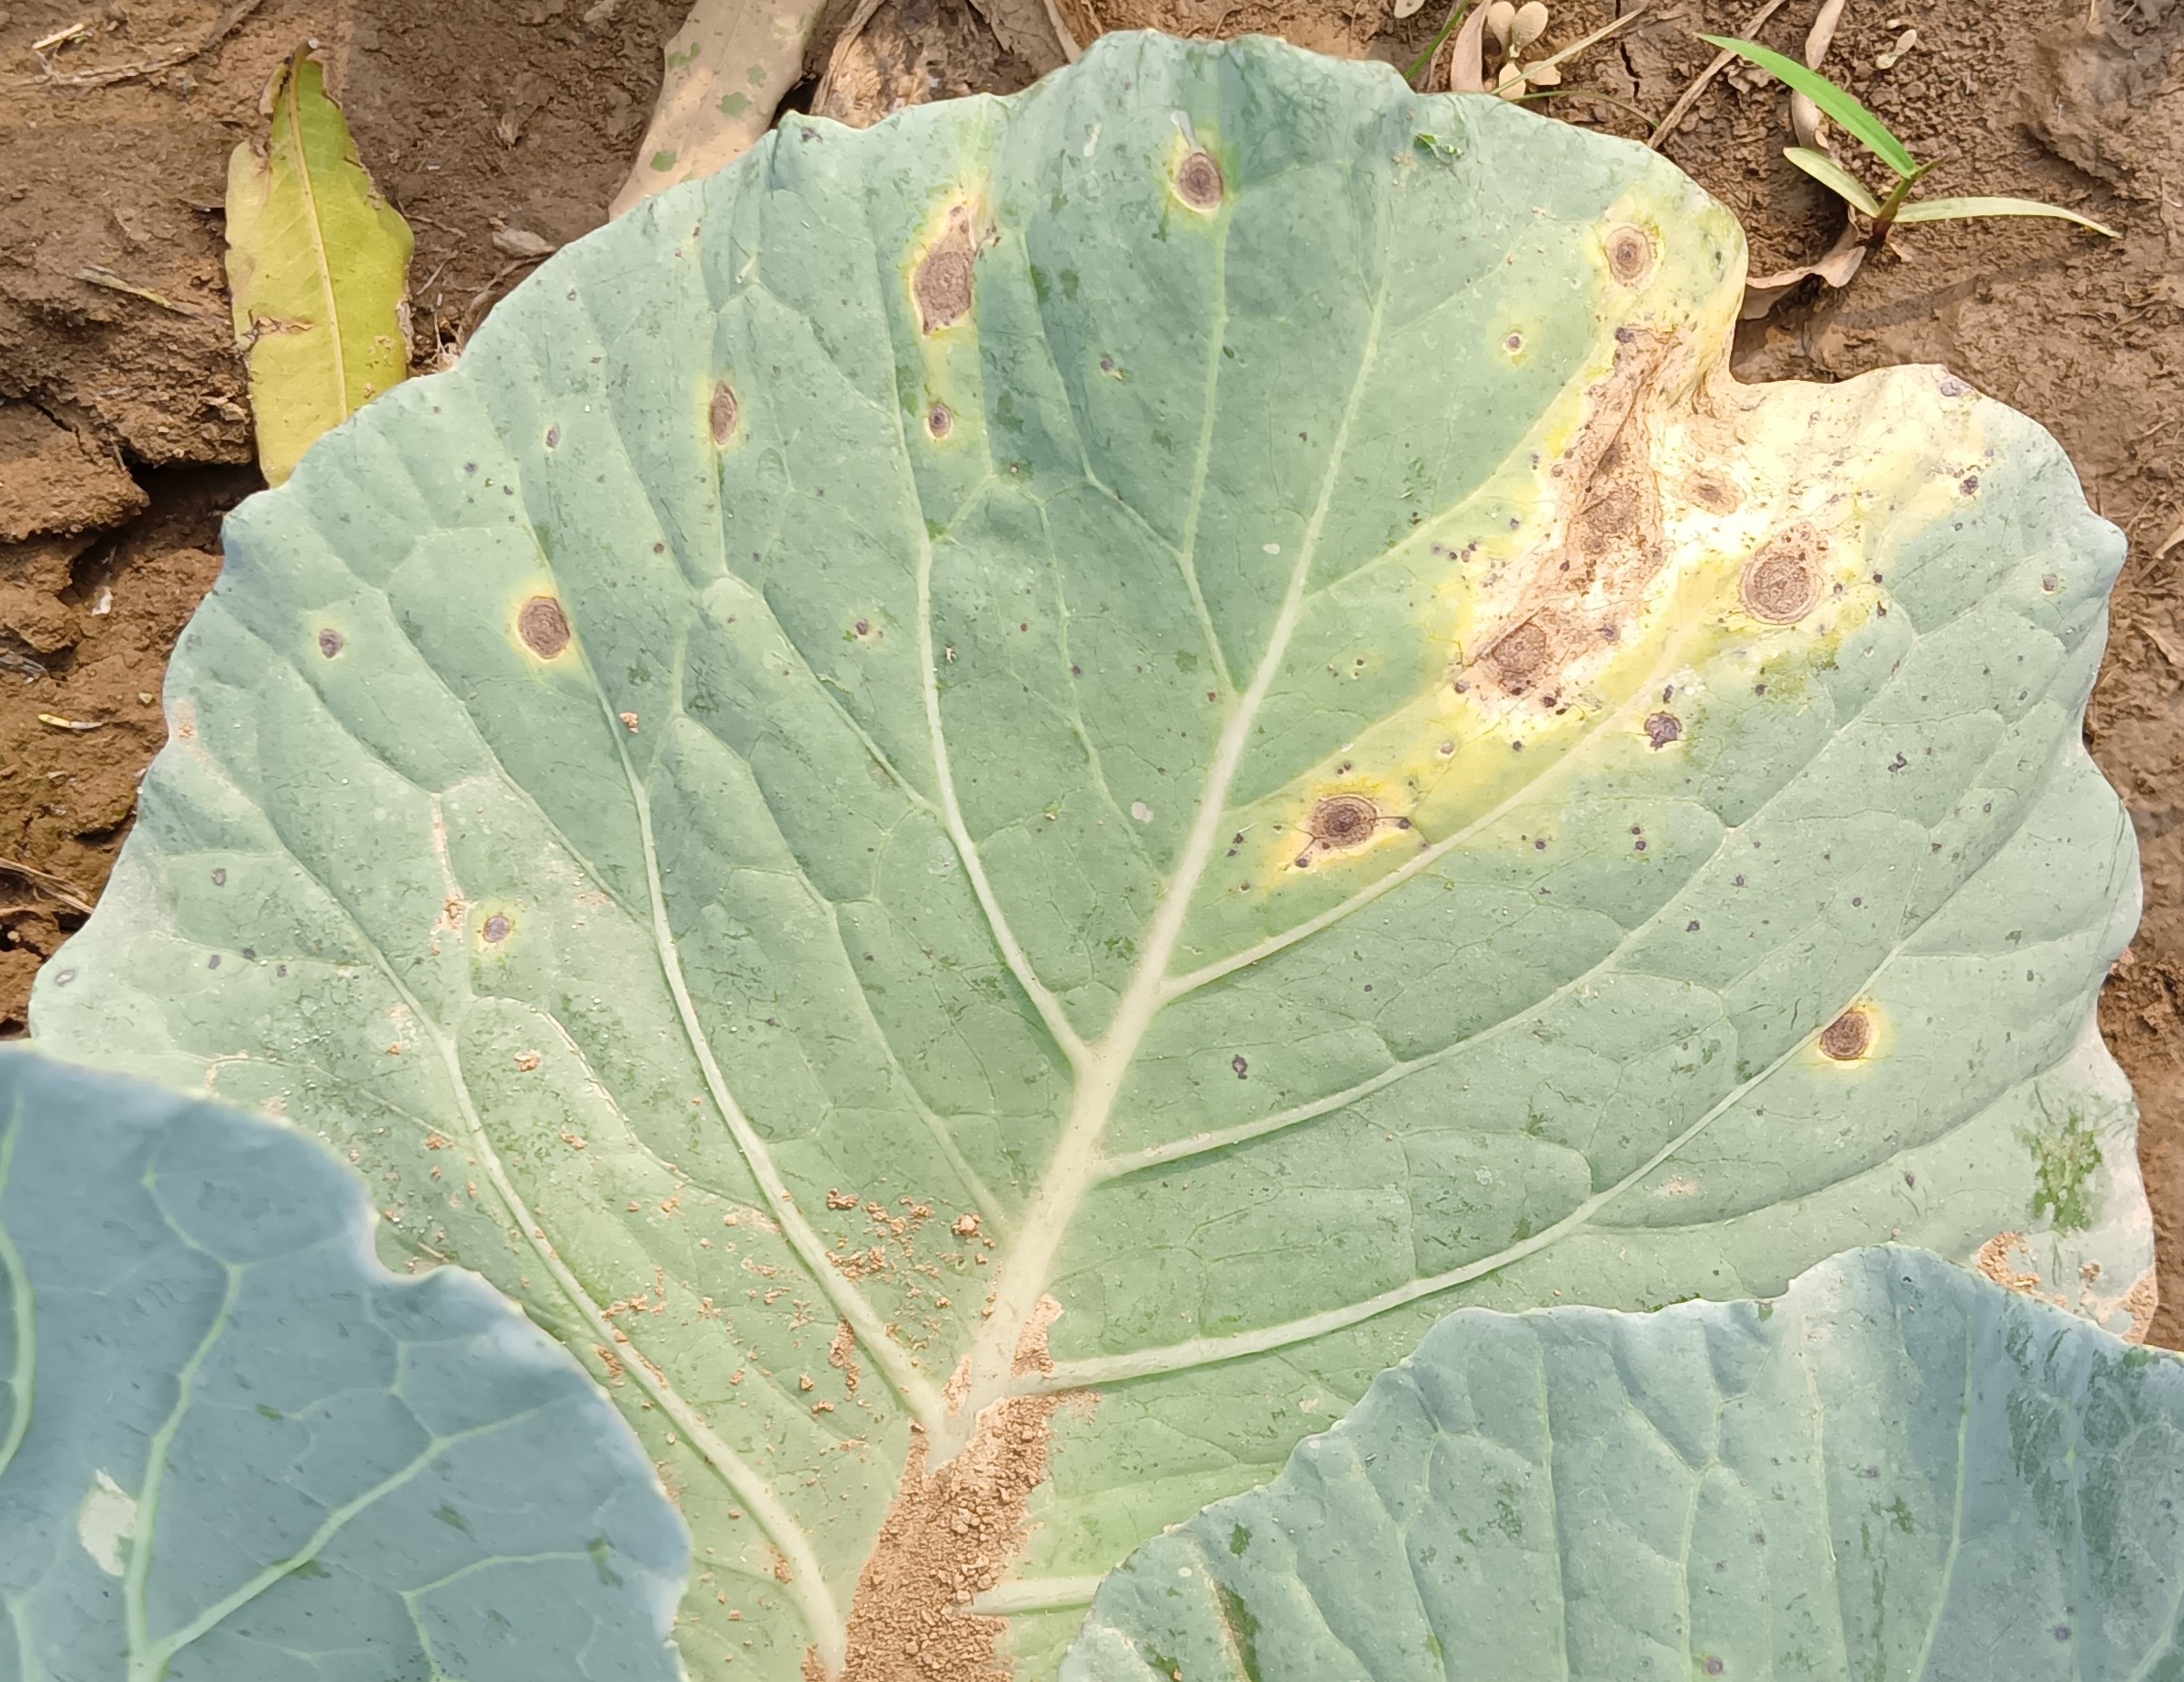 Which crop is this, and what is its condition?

cabbage, alternaria
